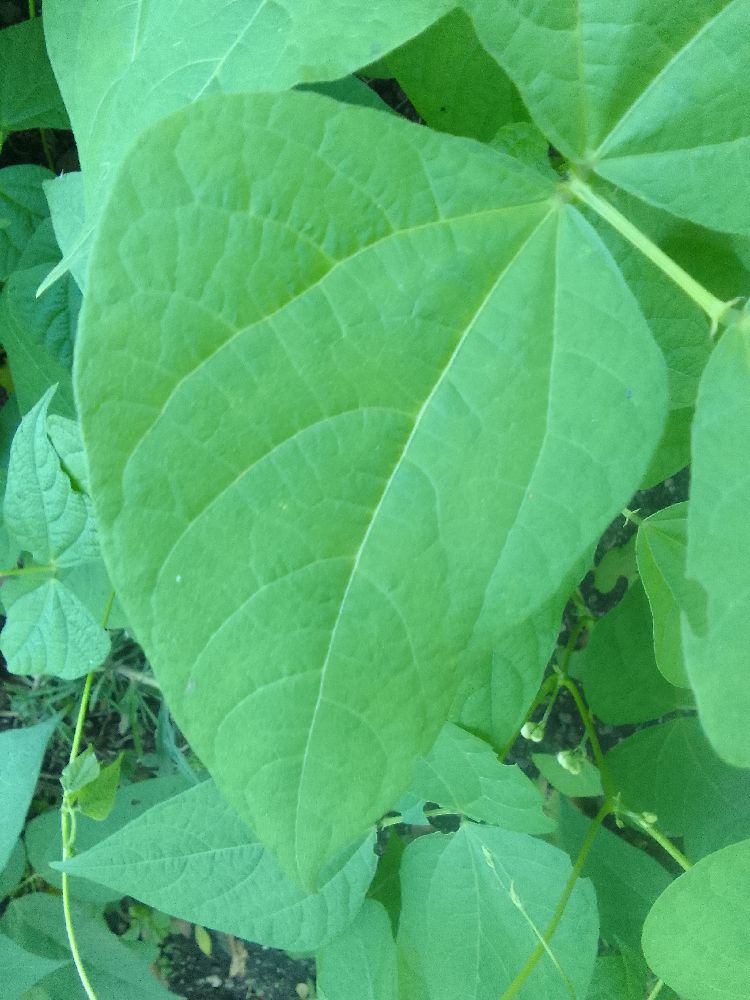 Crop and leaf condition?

common bean, healthy
